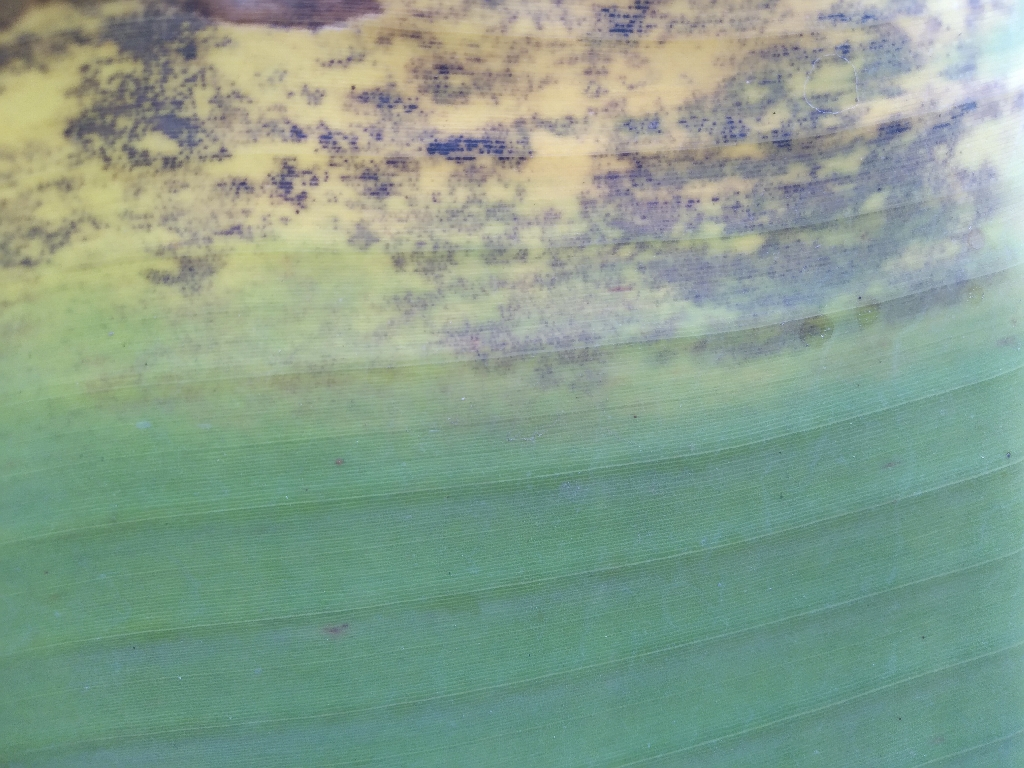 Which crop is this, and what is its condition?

banana, black sigatoka
